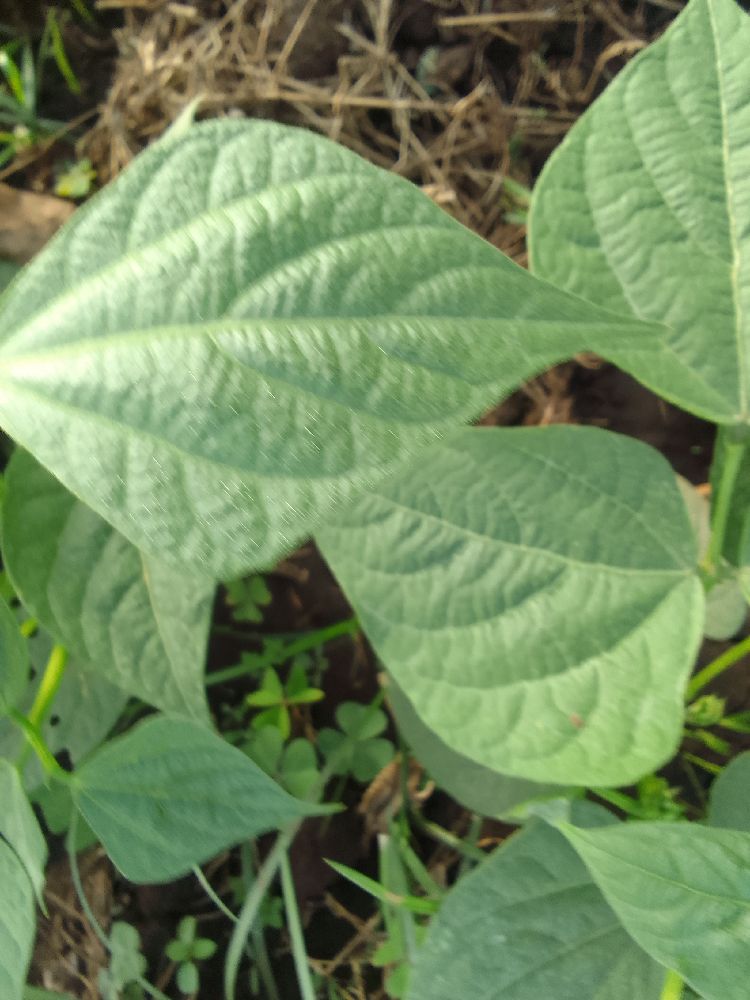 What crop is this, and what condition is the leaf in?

common bean, healthy
